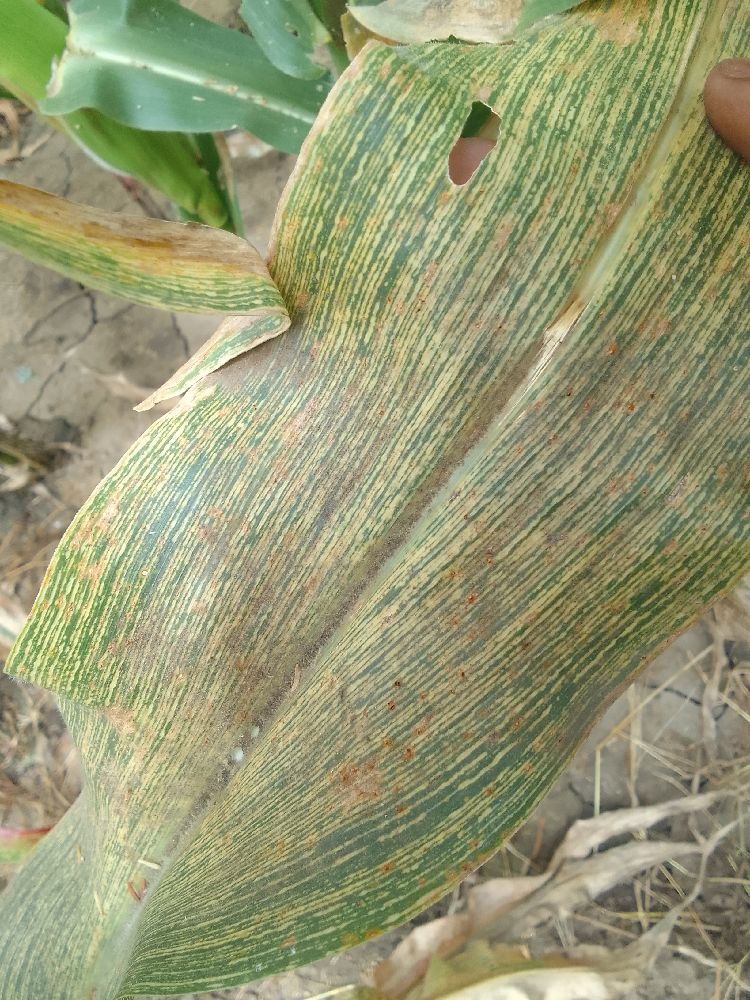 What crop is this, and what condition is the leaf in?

maize, maize streak virus
